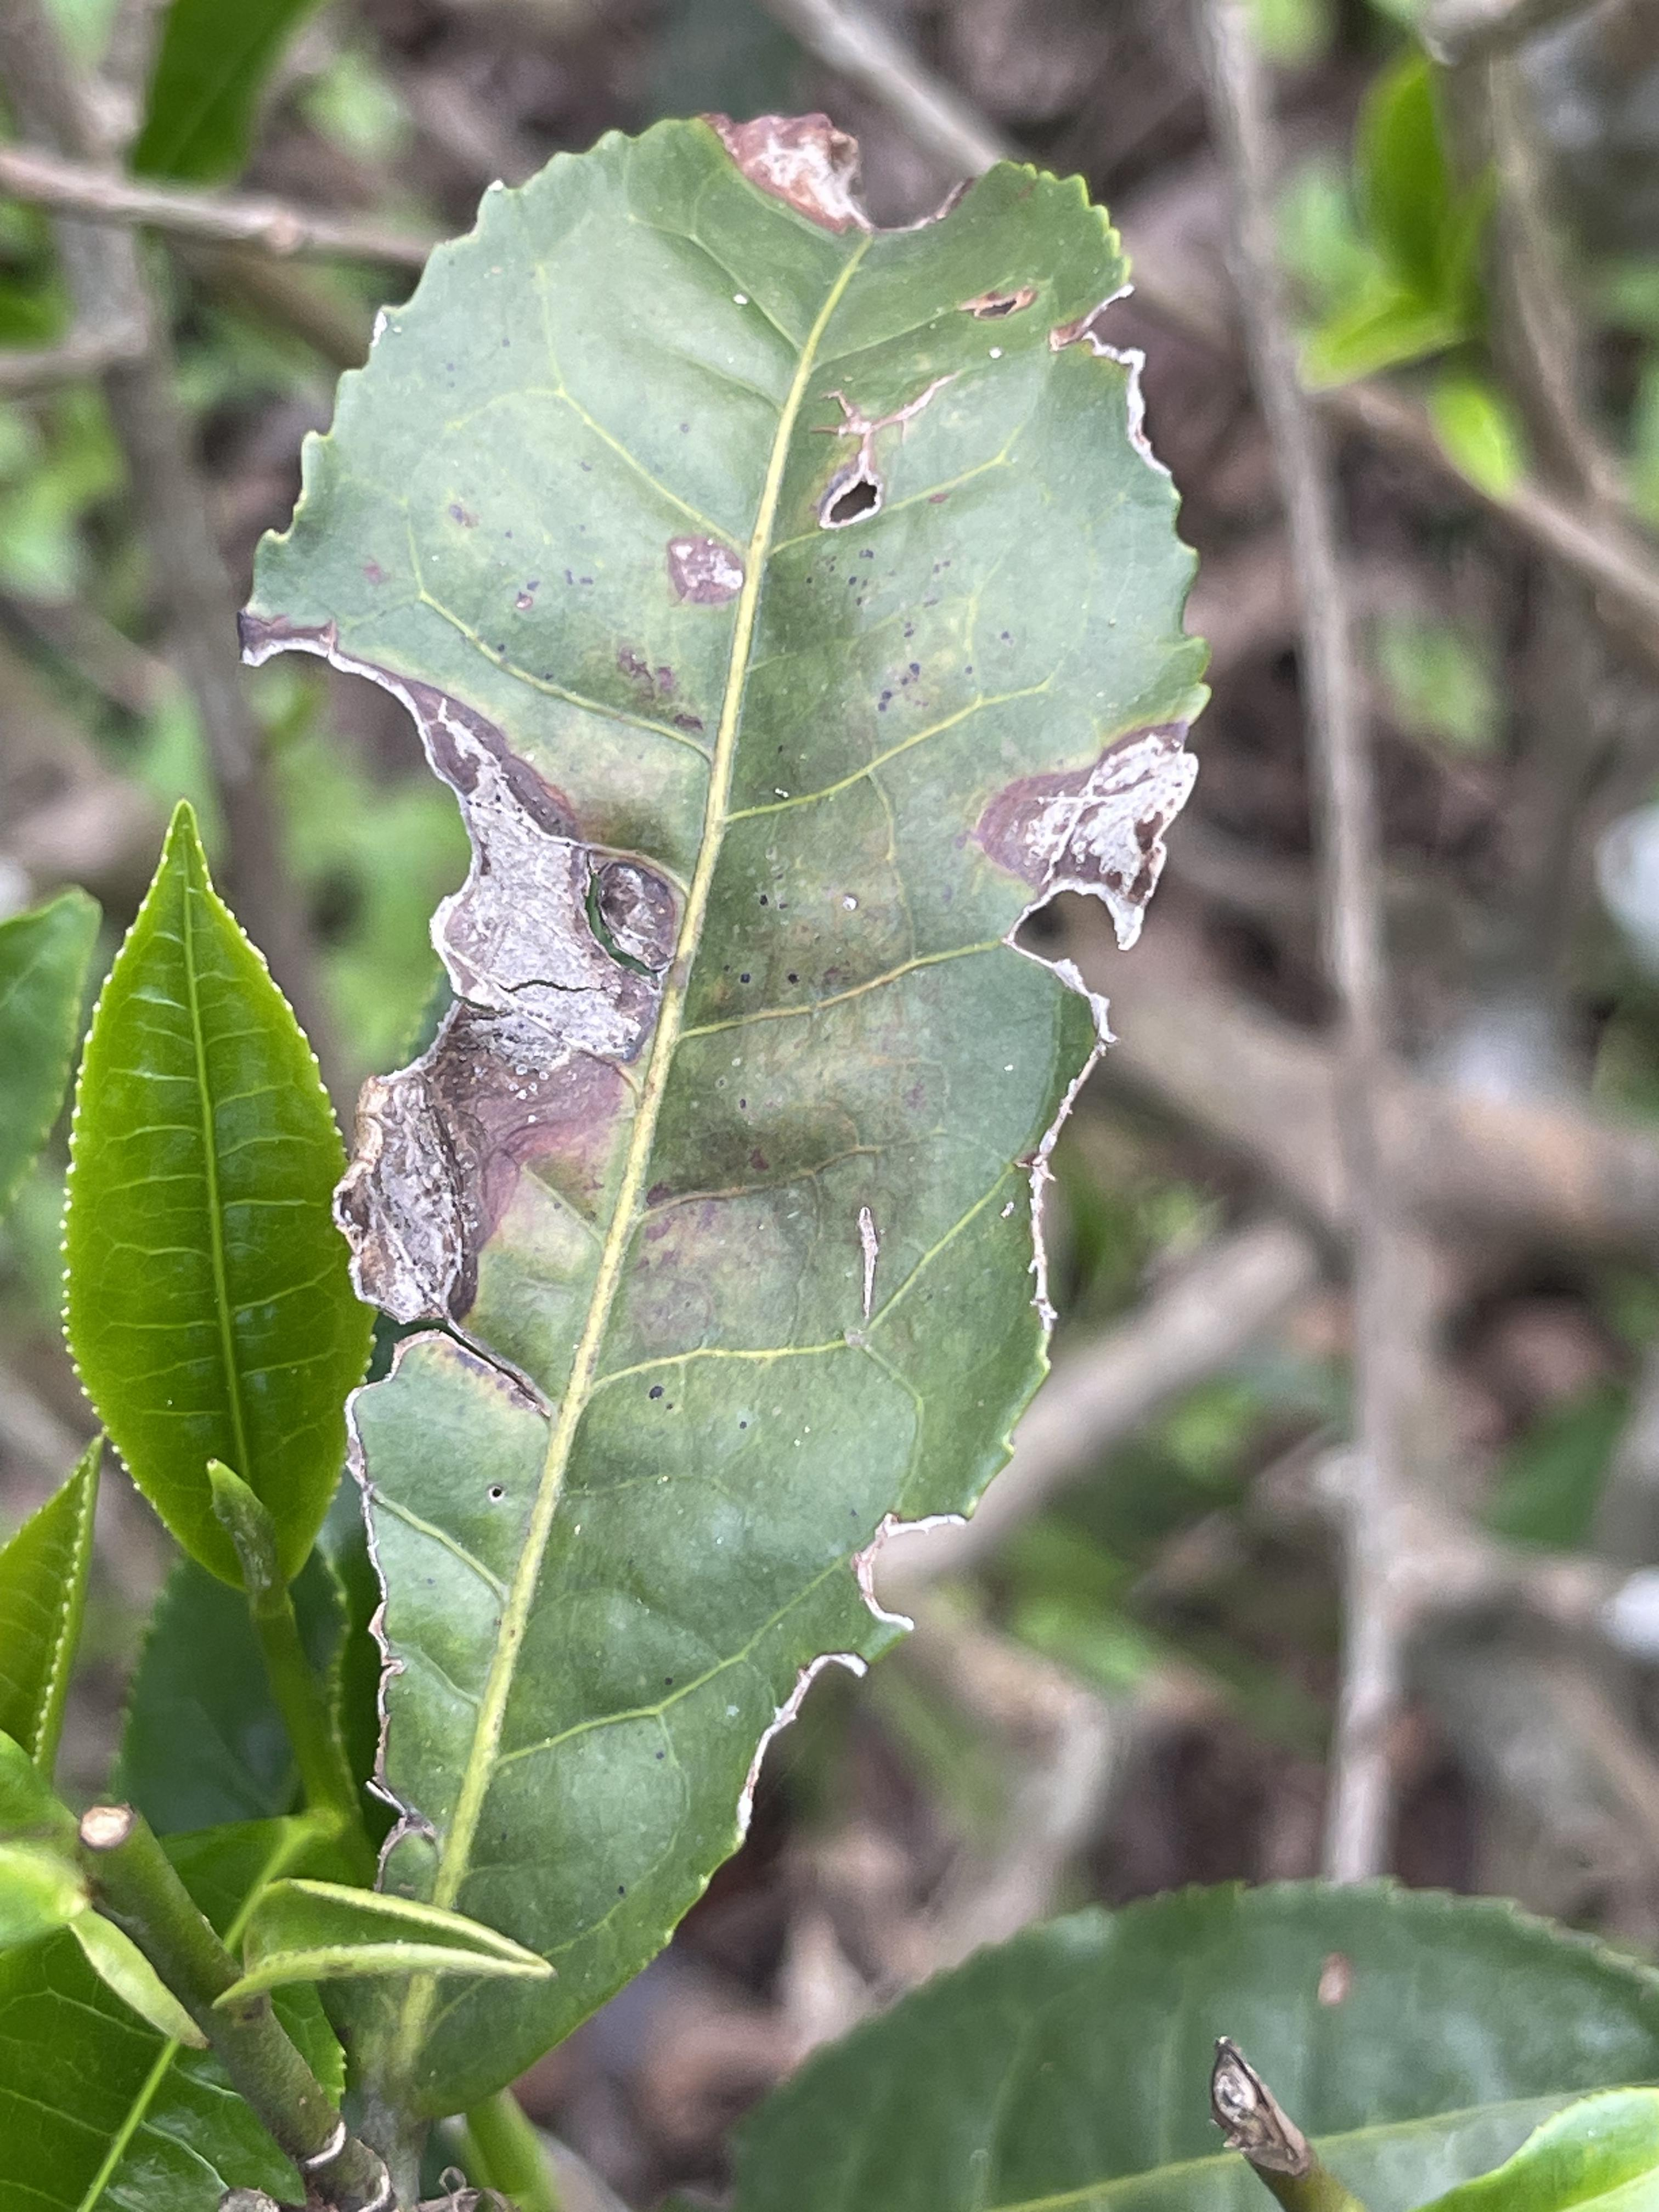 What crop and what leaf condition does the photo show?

tea, blight
